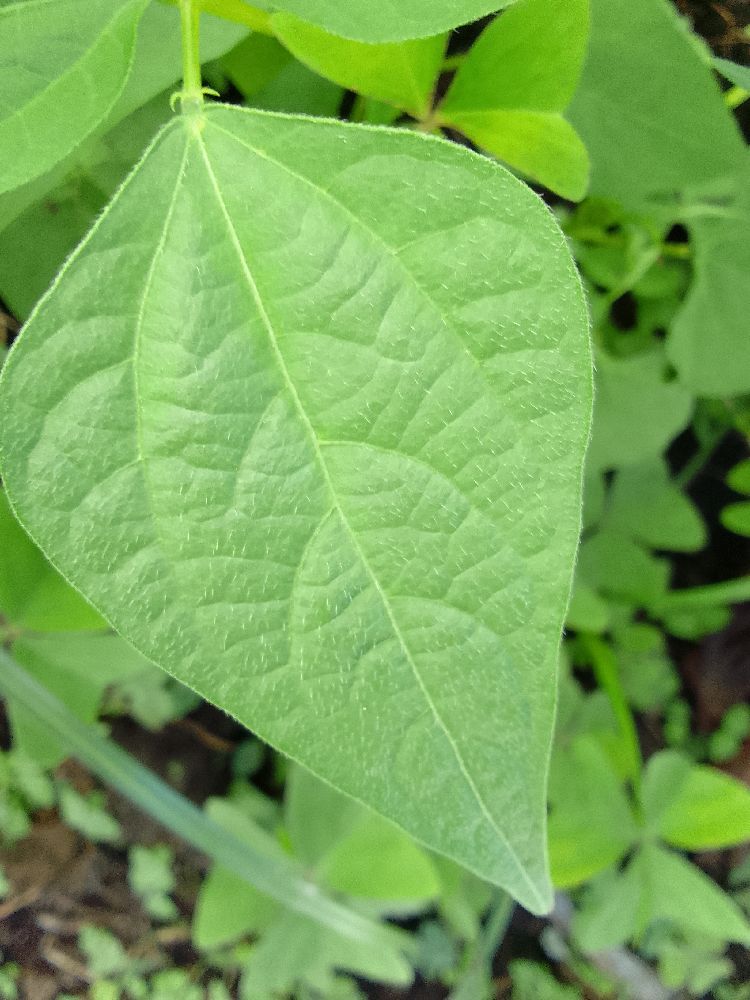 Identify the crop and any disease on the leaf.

common bean, healthy
